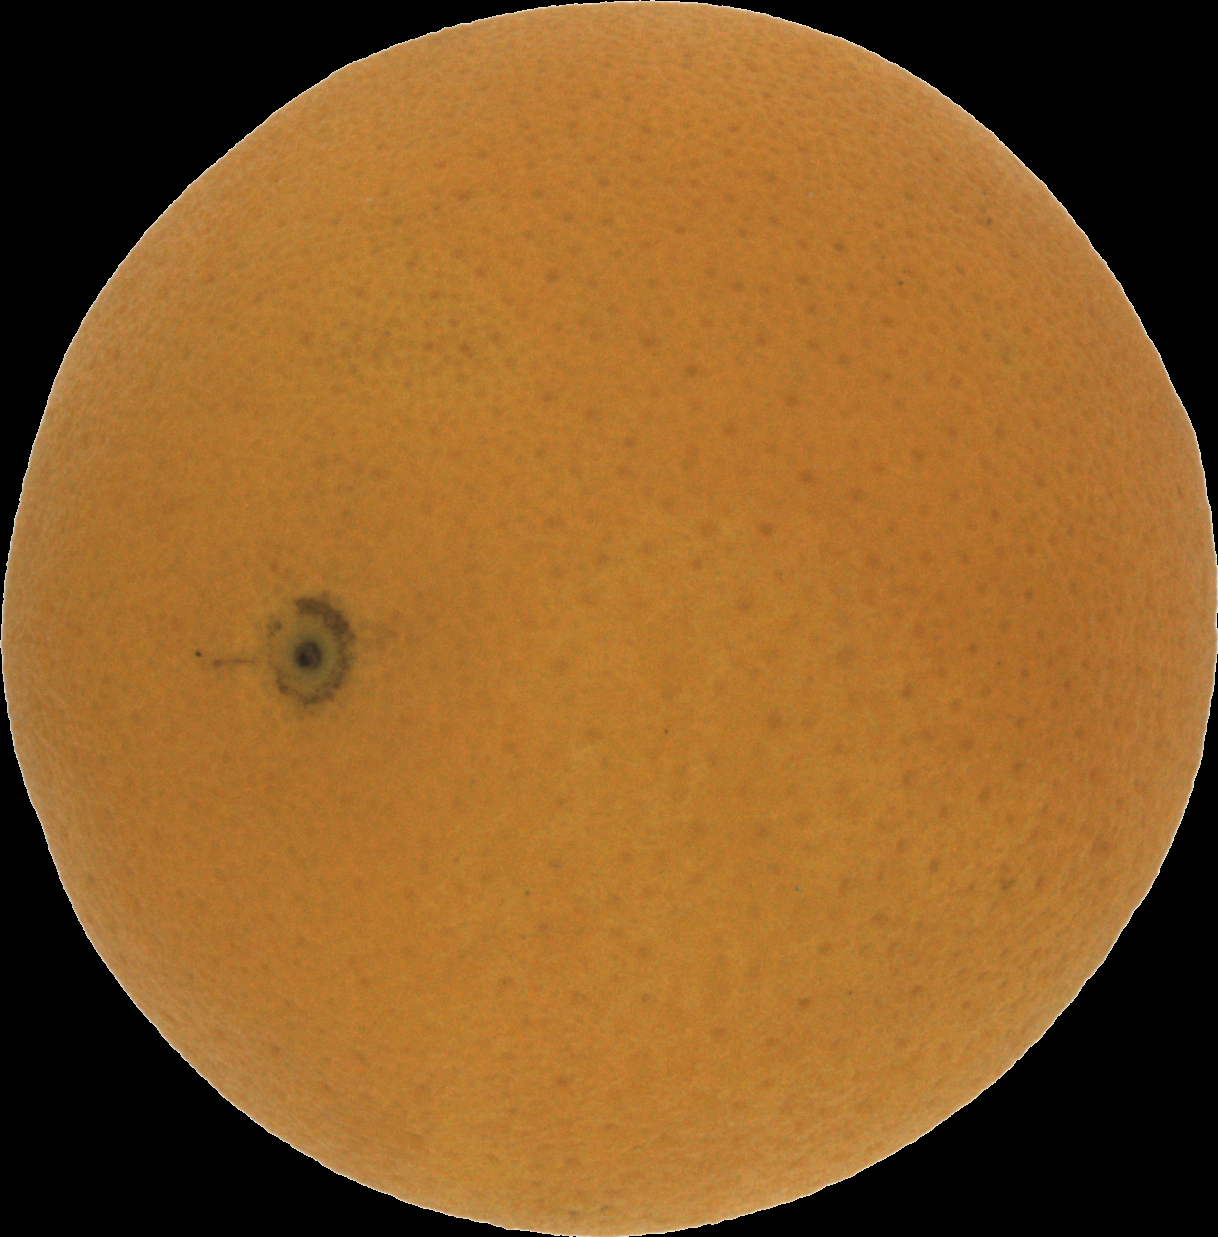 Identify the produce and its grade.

orange, good
